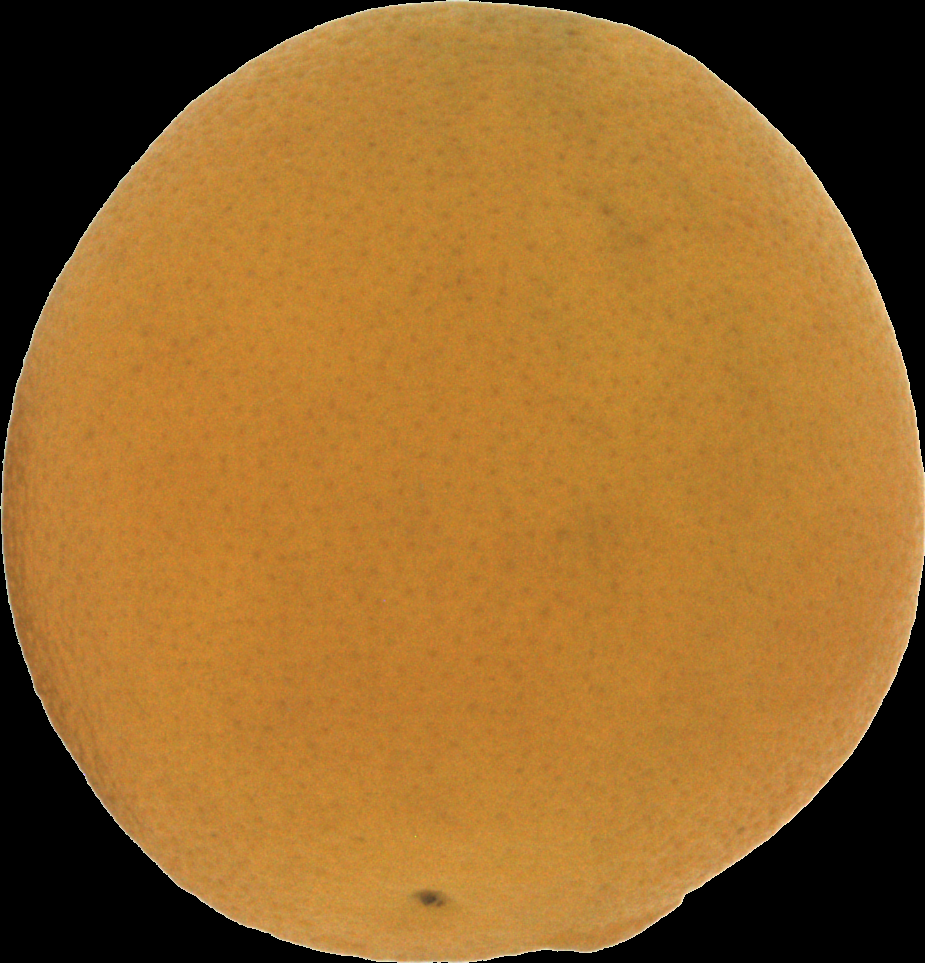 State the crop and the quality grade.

orange, bad
